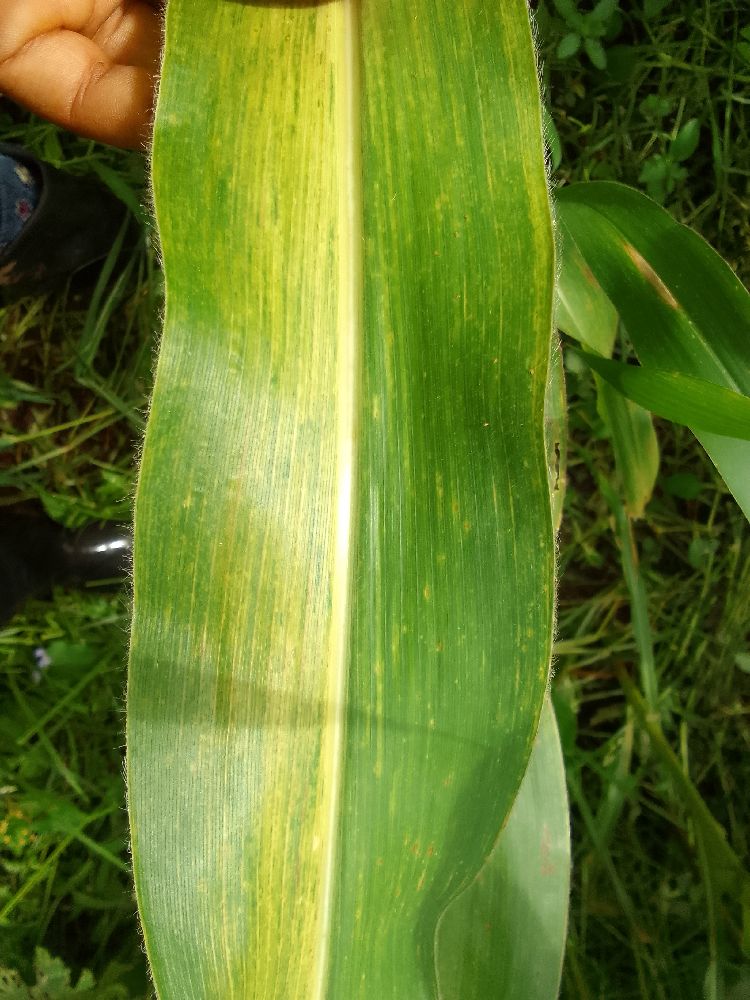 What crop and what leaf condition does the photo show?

maize, maize lethal necrosis
